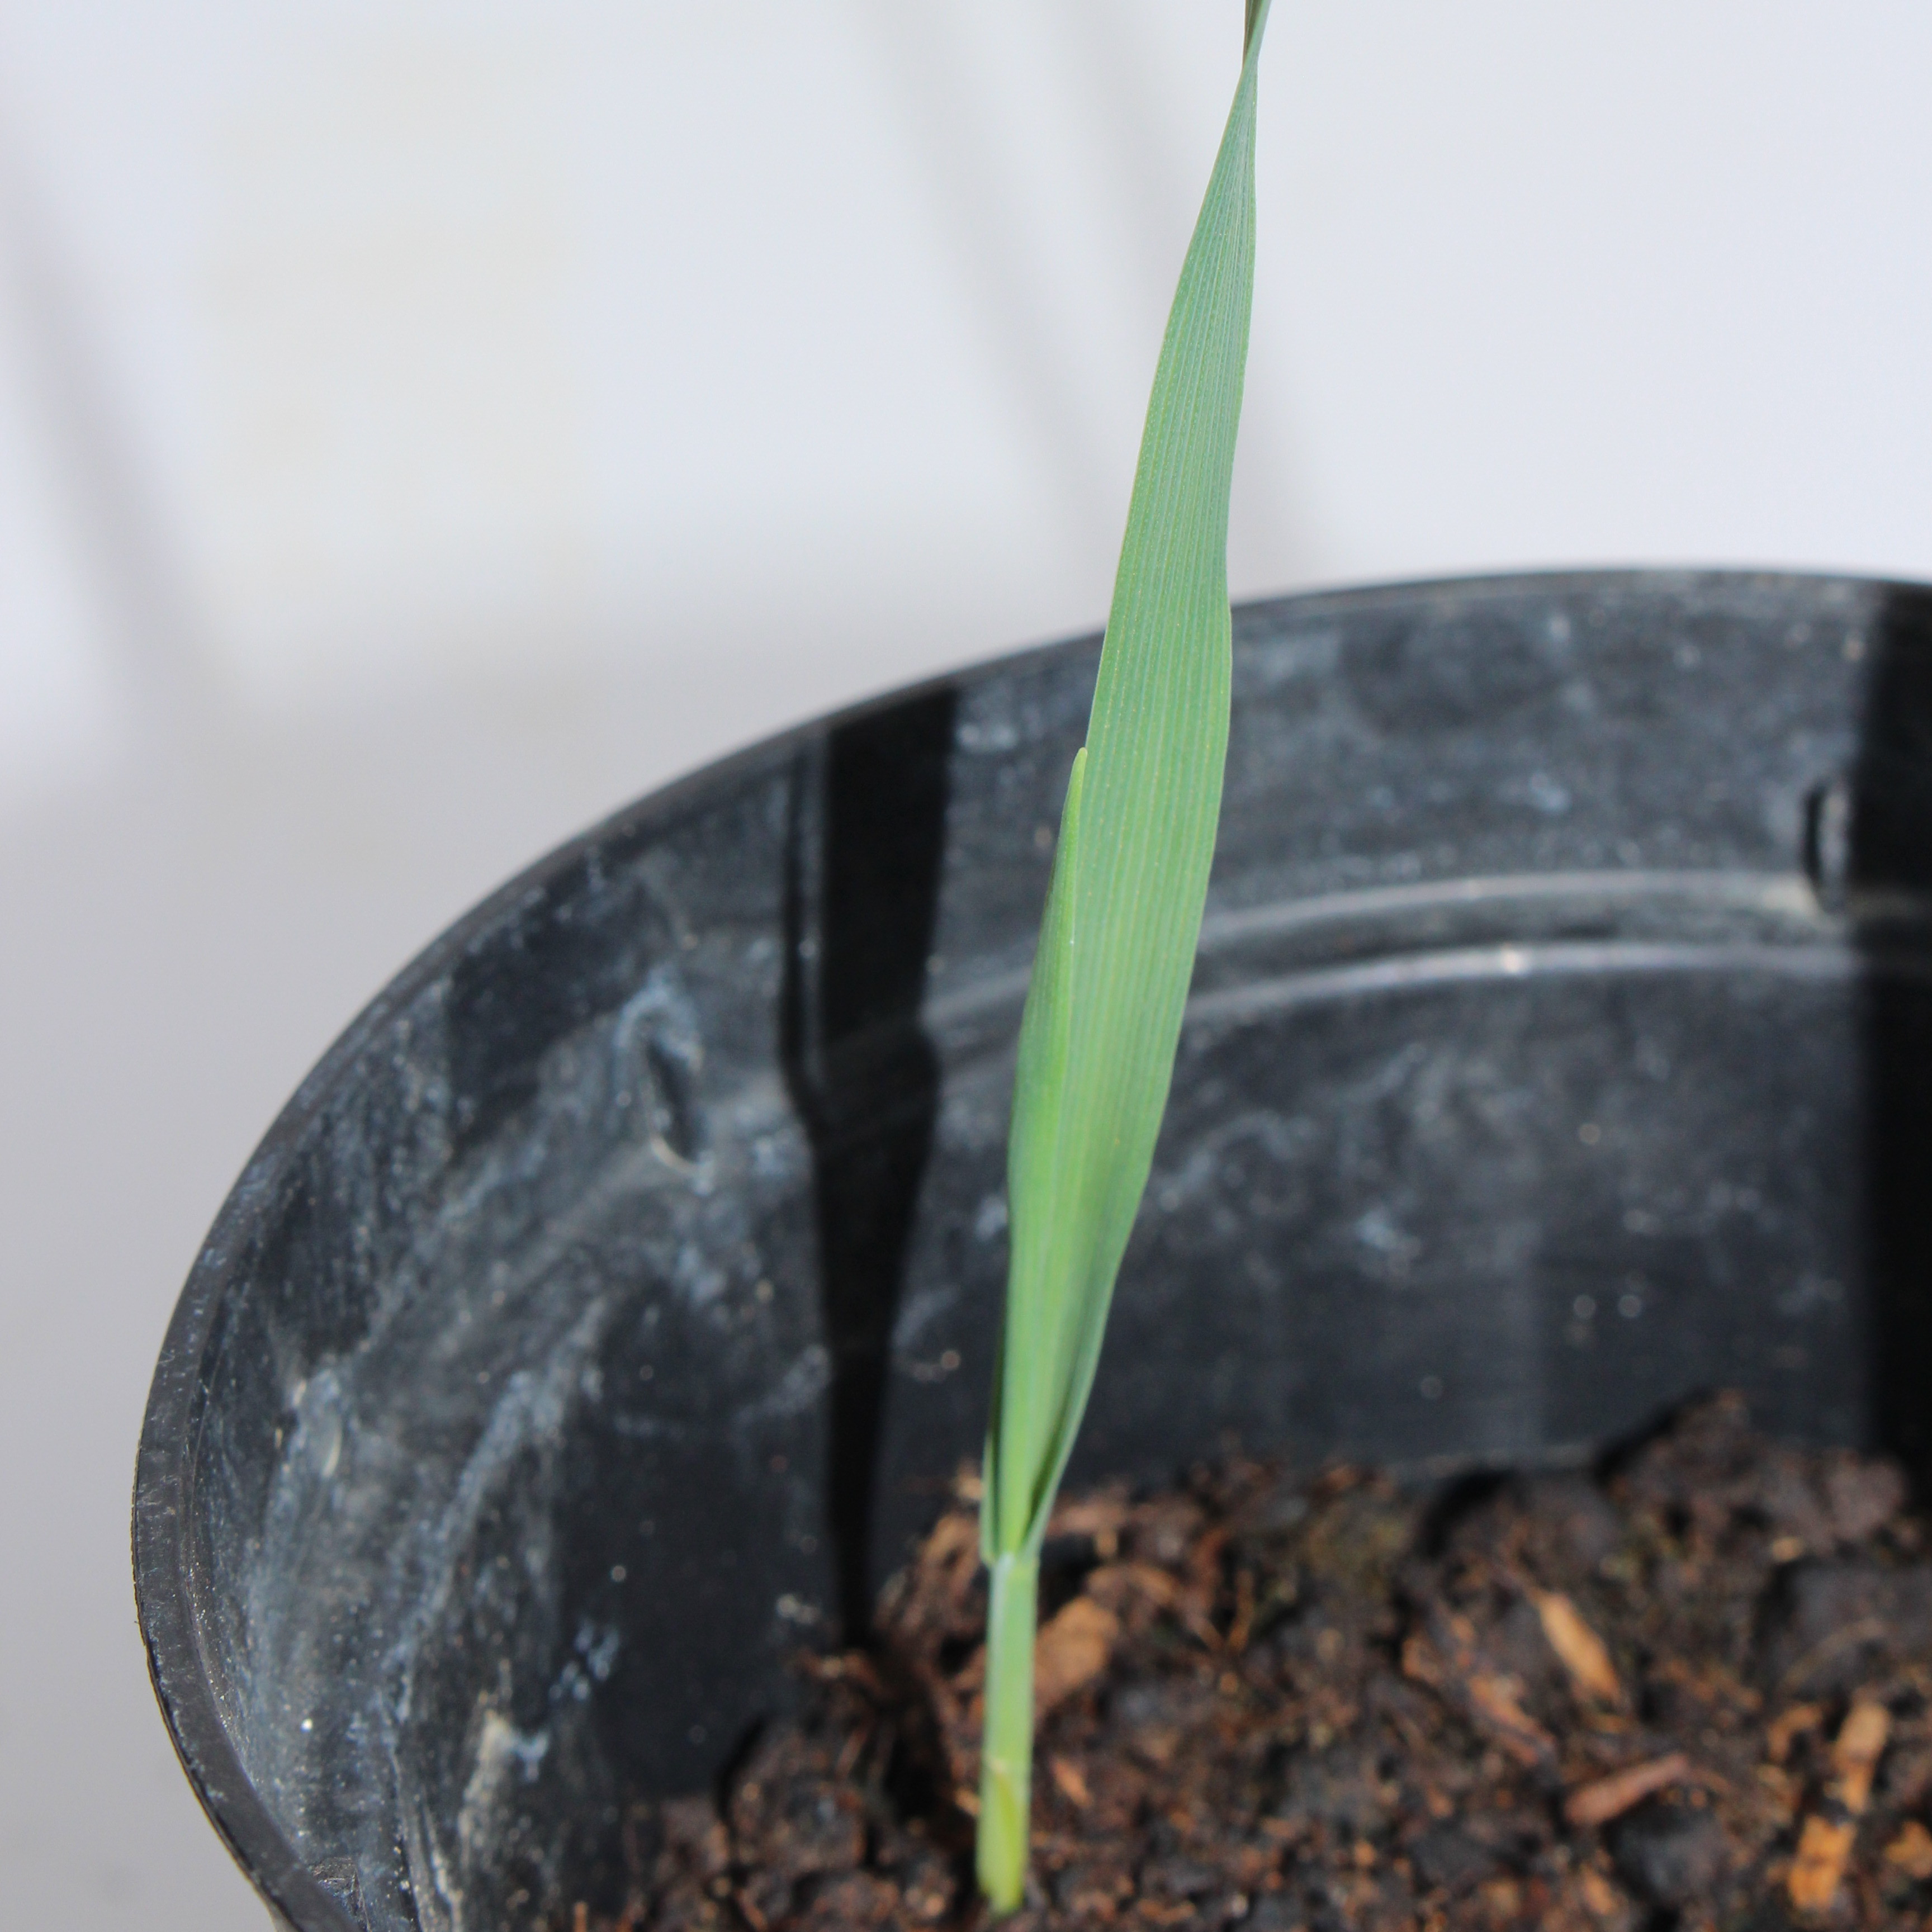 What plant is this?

Avena sterilis
